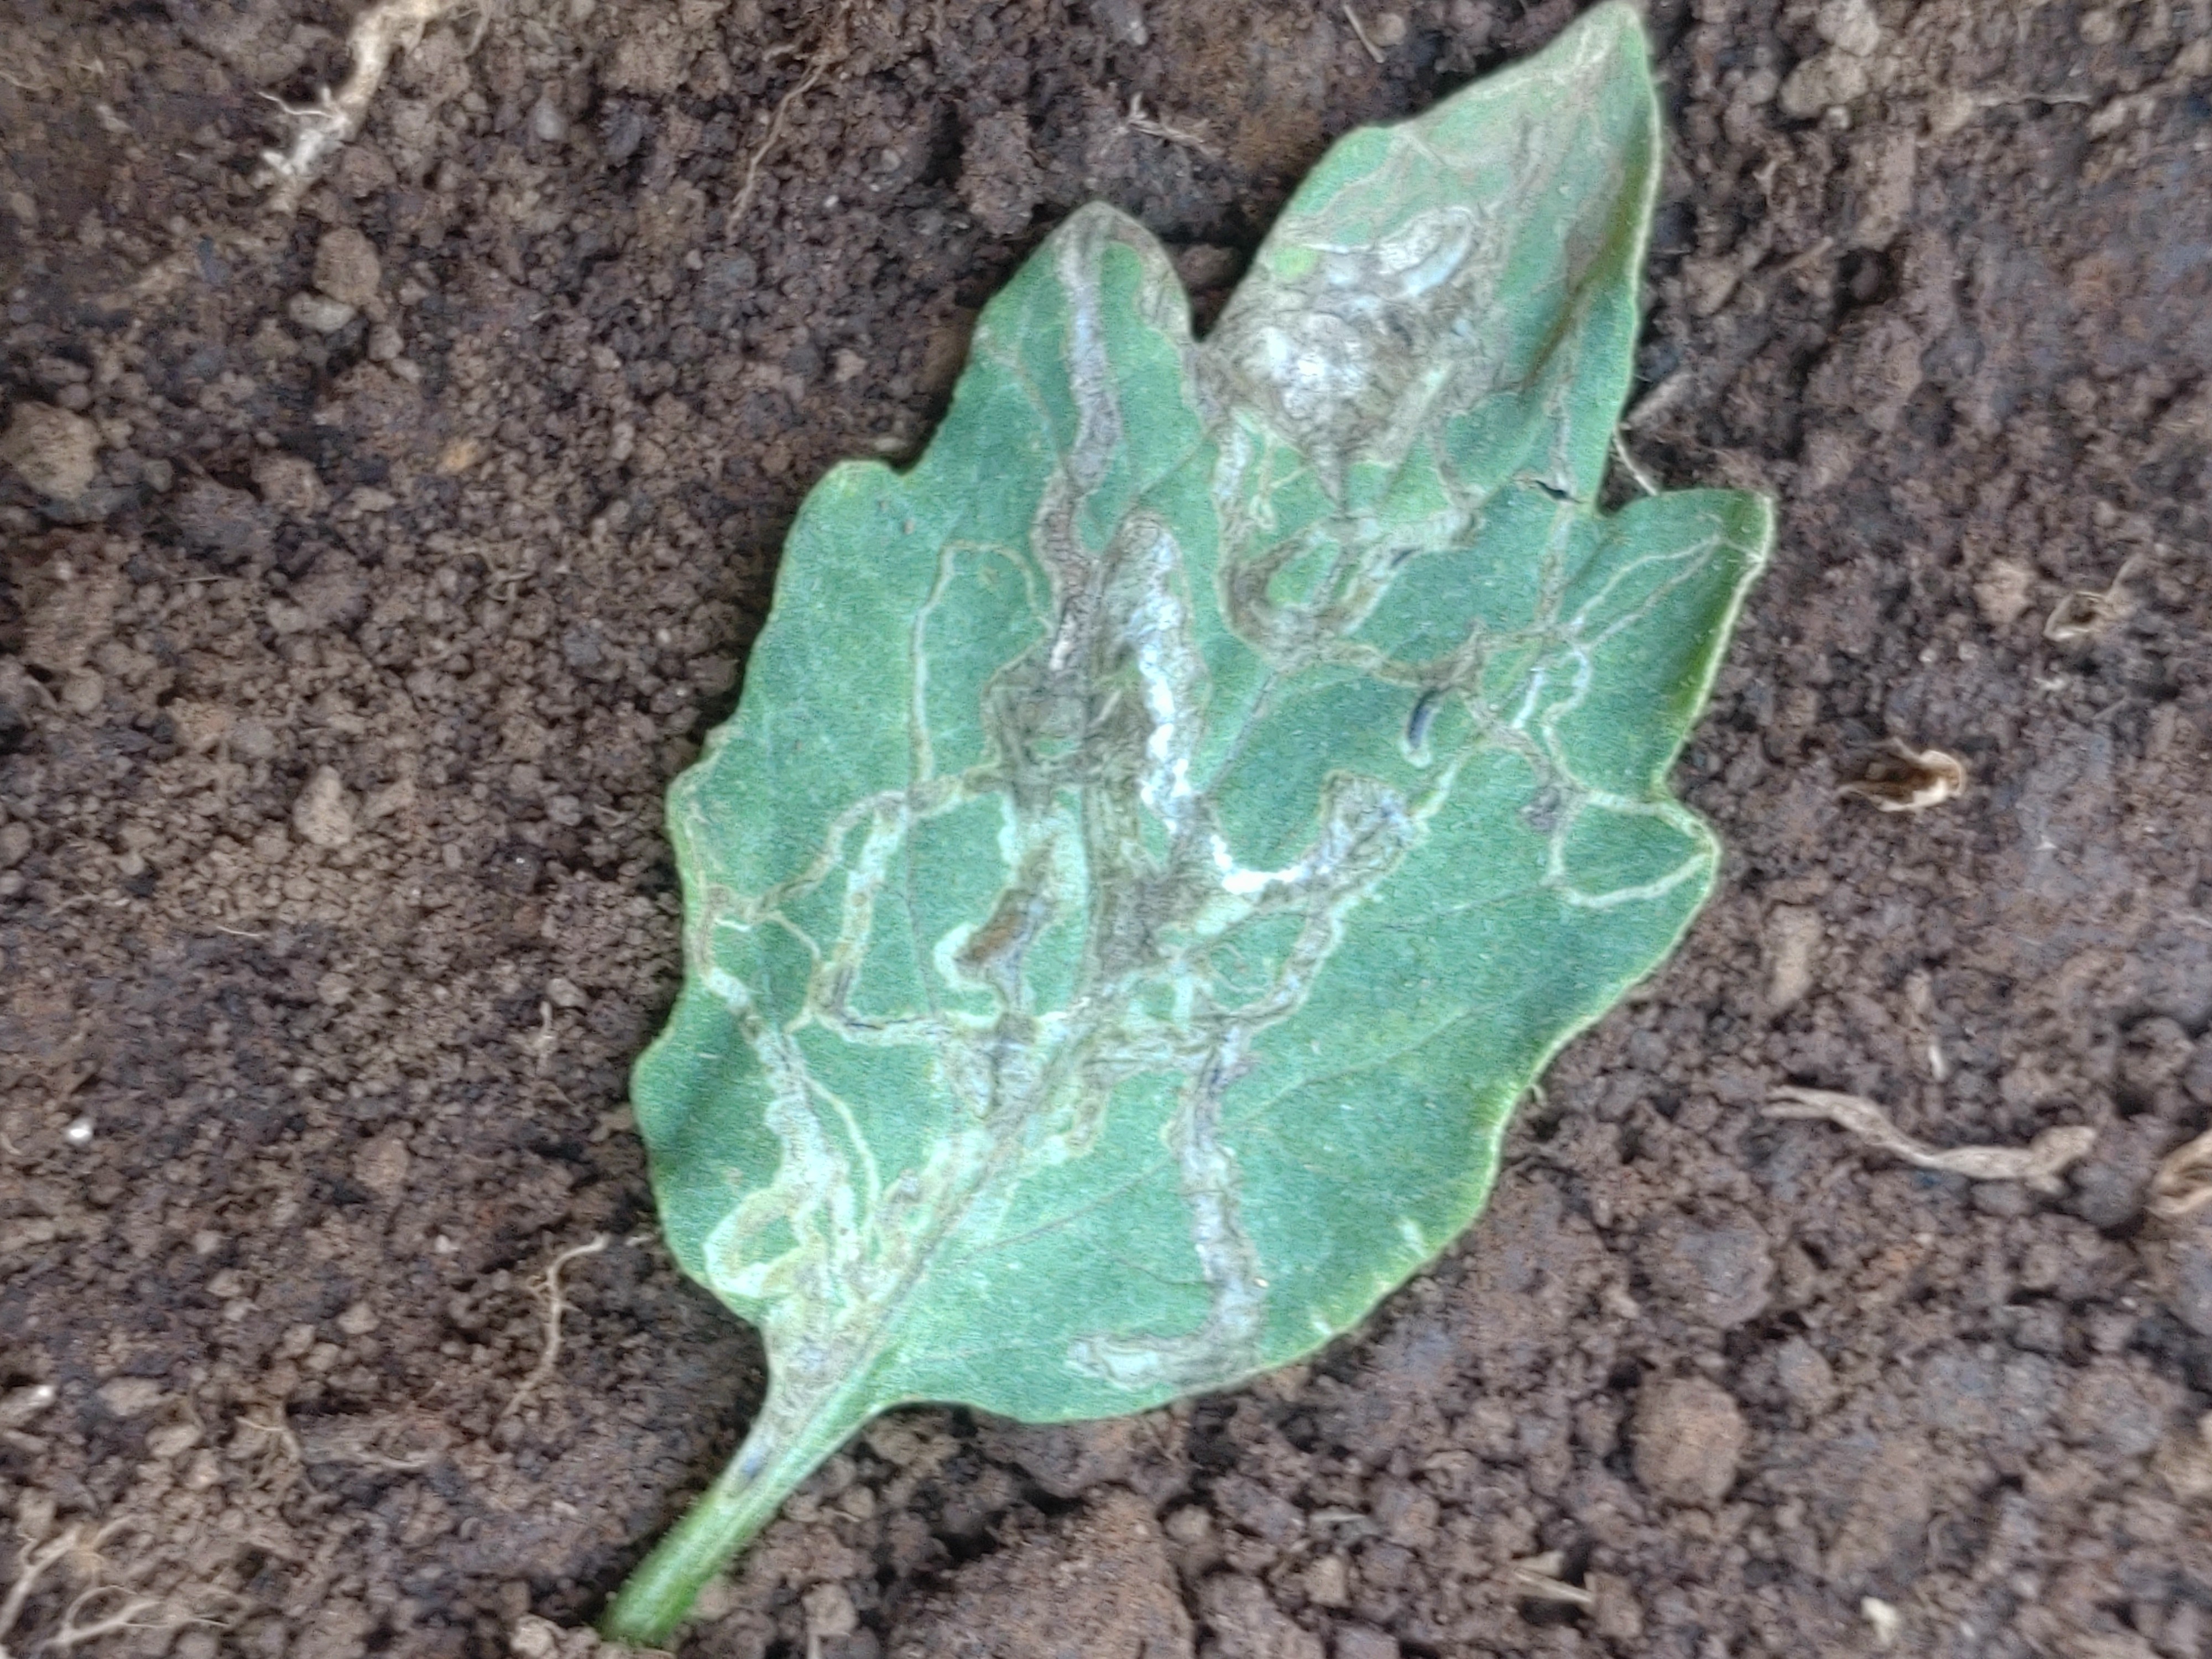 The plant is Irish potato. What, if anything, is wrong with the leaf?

late blight
